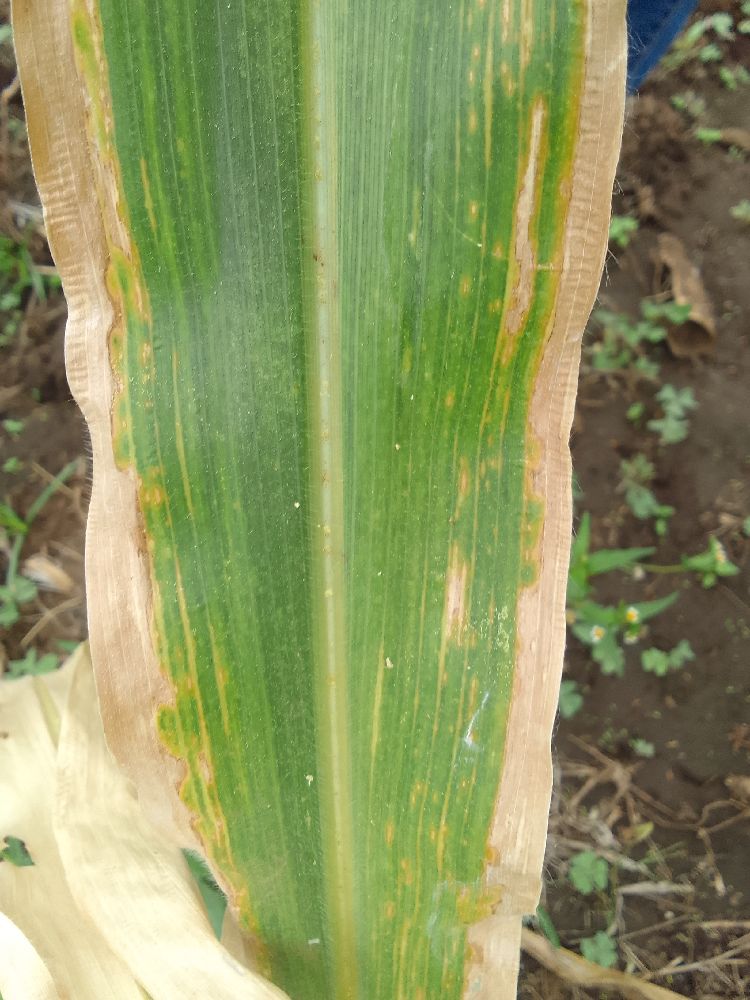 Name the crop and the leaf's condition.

maize, maize lethal necrosis
